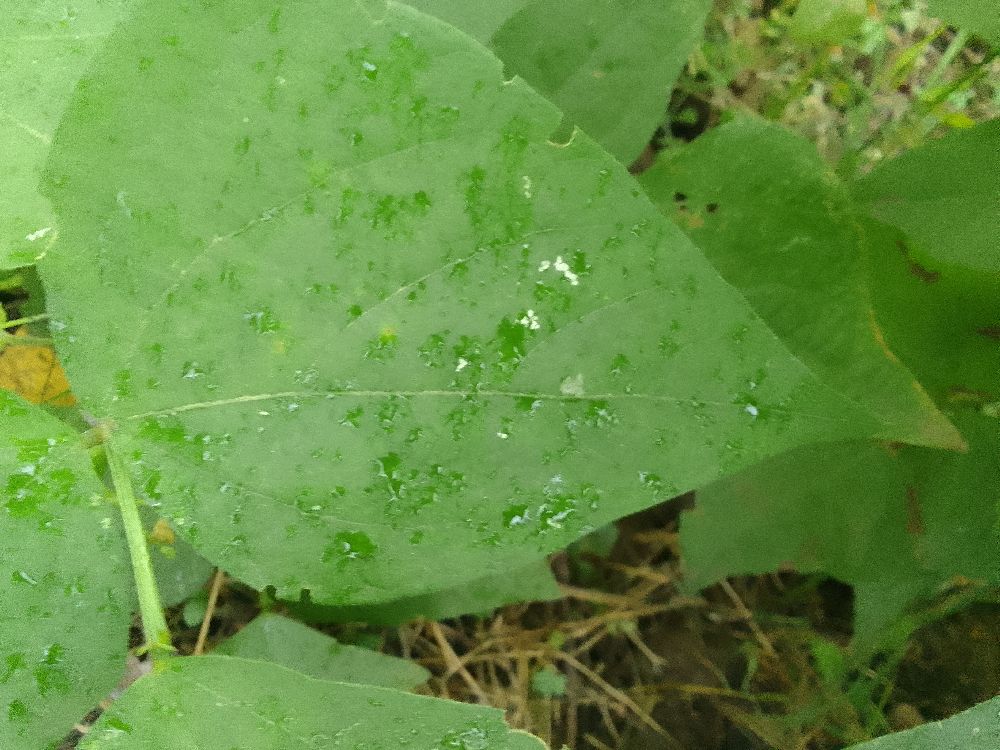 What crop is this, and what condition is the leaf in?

common bean, healthy
